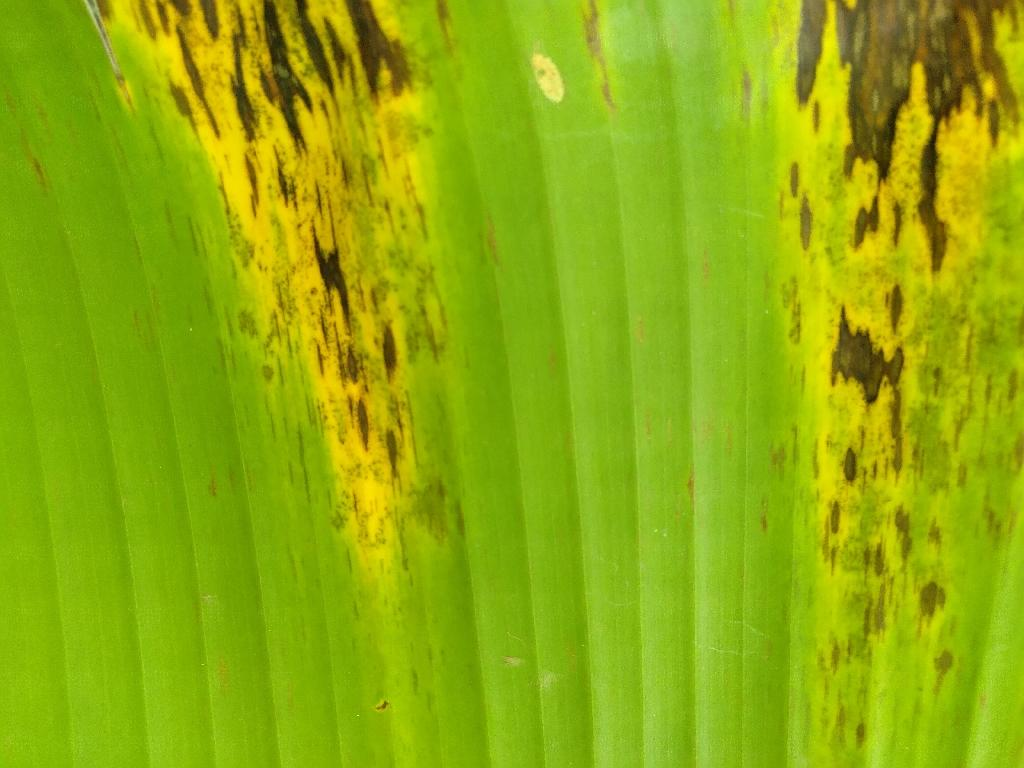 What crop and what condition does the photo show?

banana, black sigatoka
